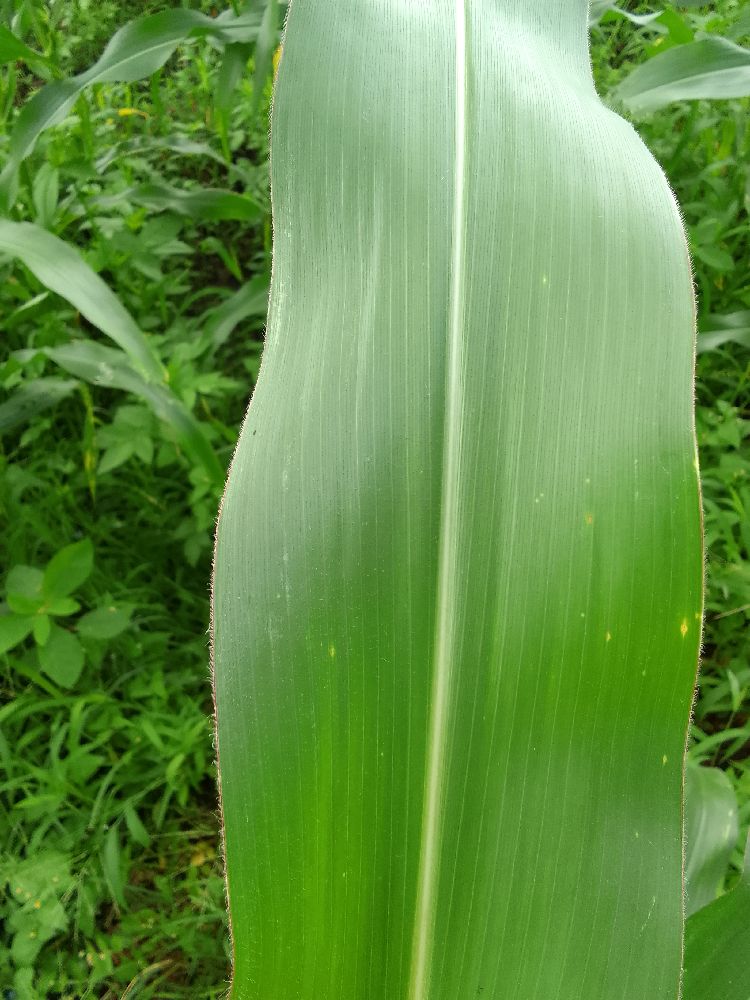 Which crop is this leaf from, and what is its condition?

maize, healthy
